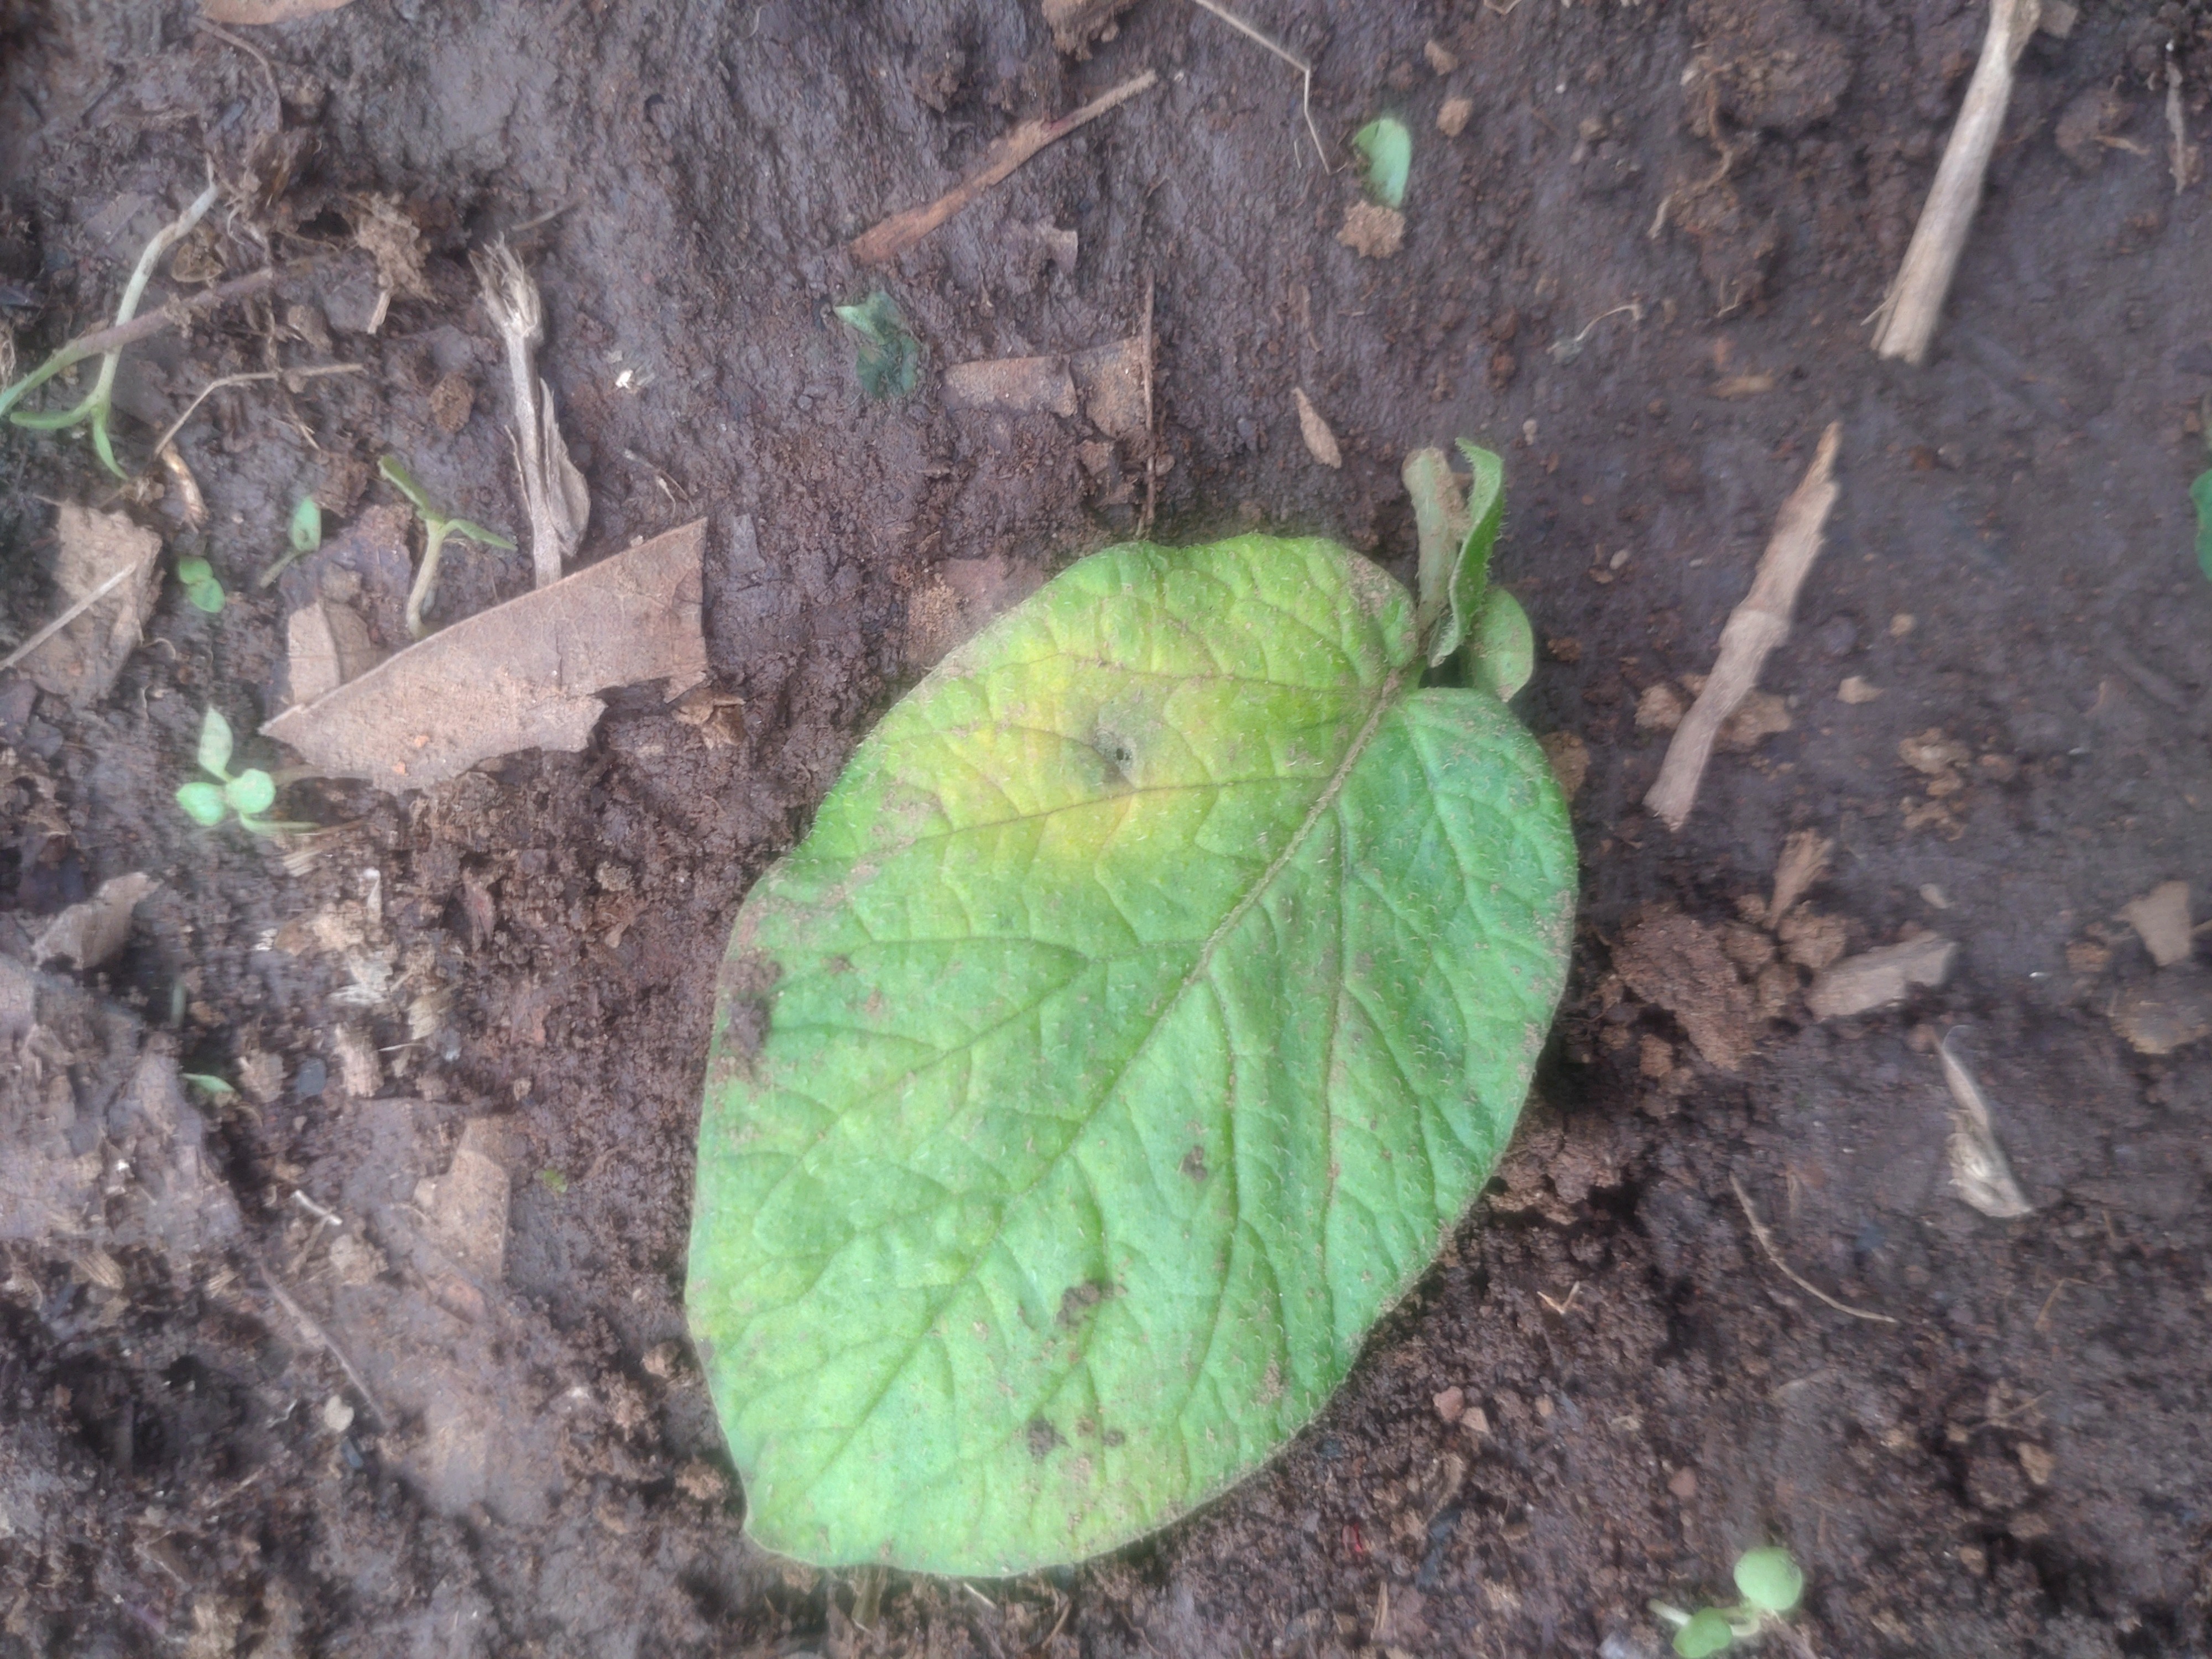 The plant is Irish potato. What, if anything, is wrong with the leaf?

late blight
